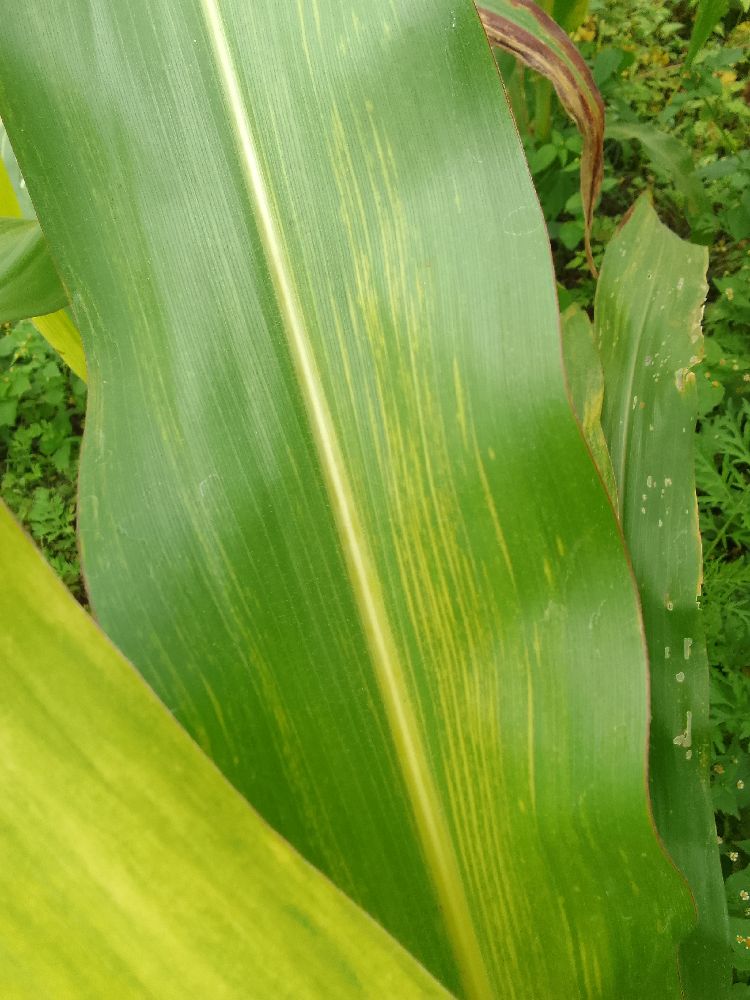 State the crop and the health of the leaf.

maize, maize lethal necrosis
